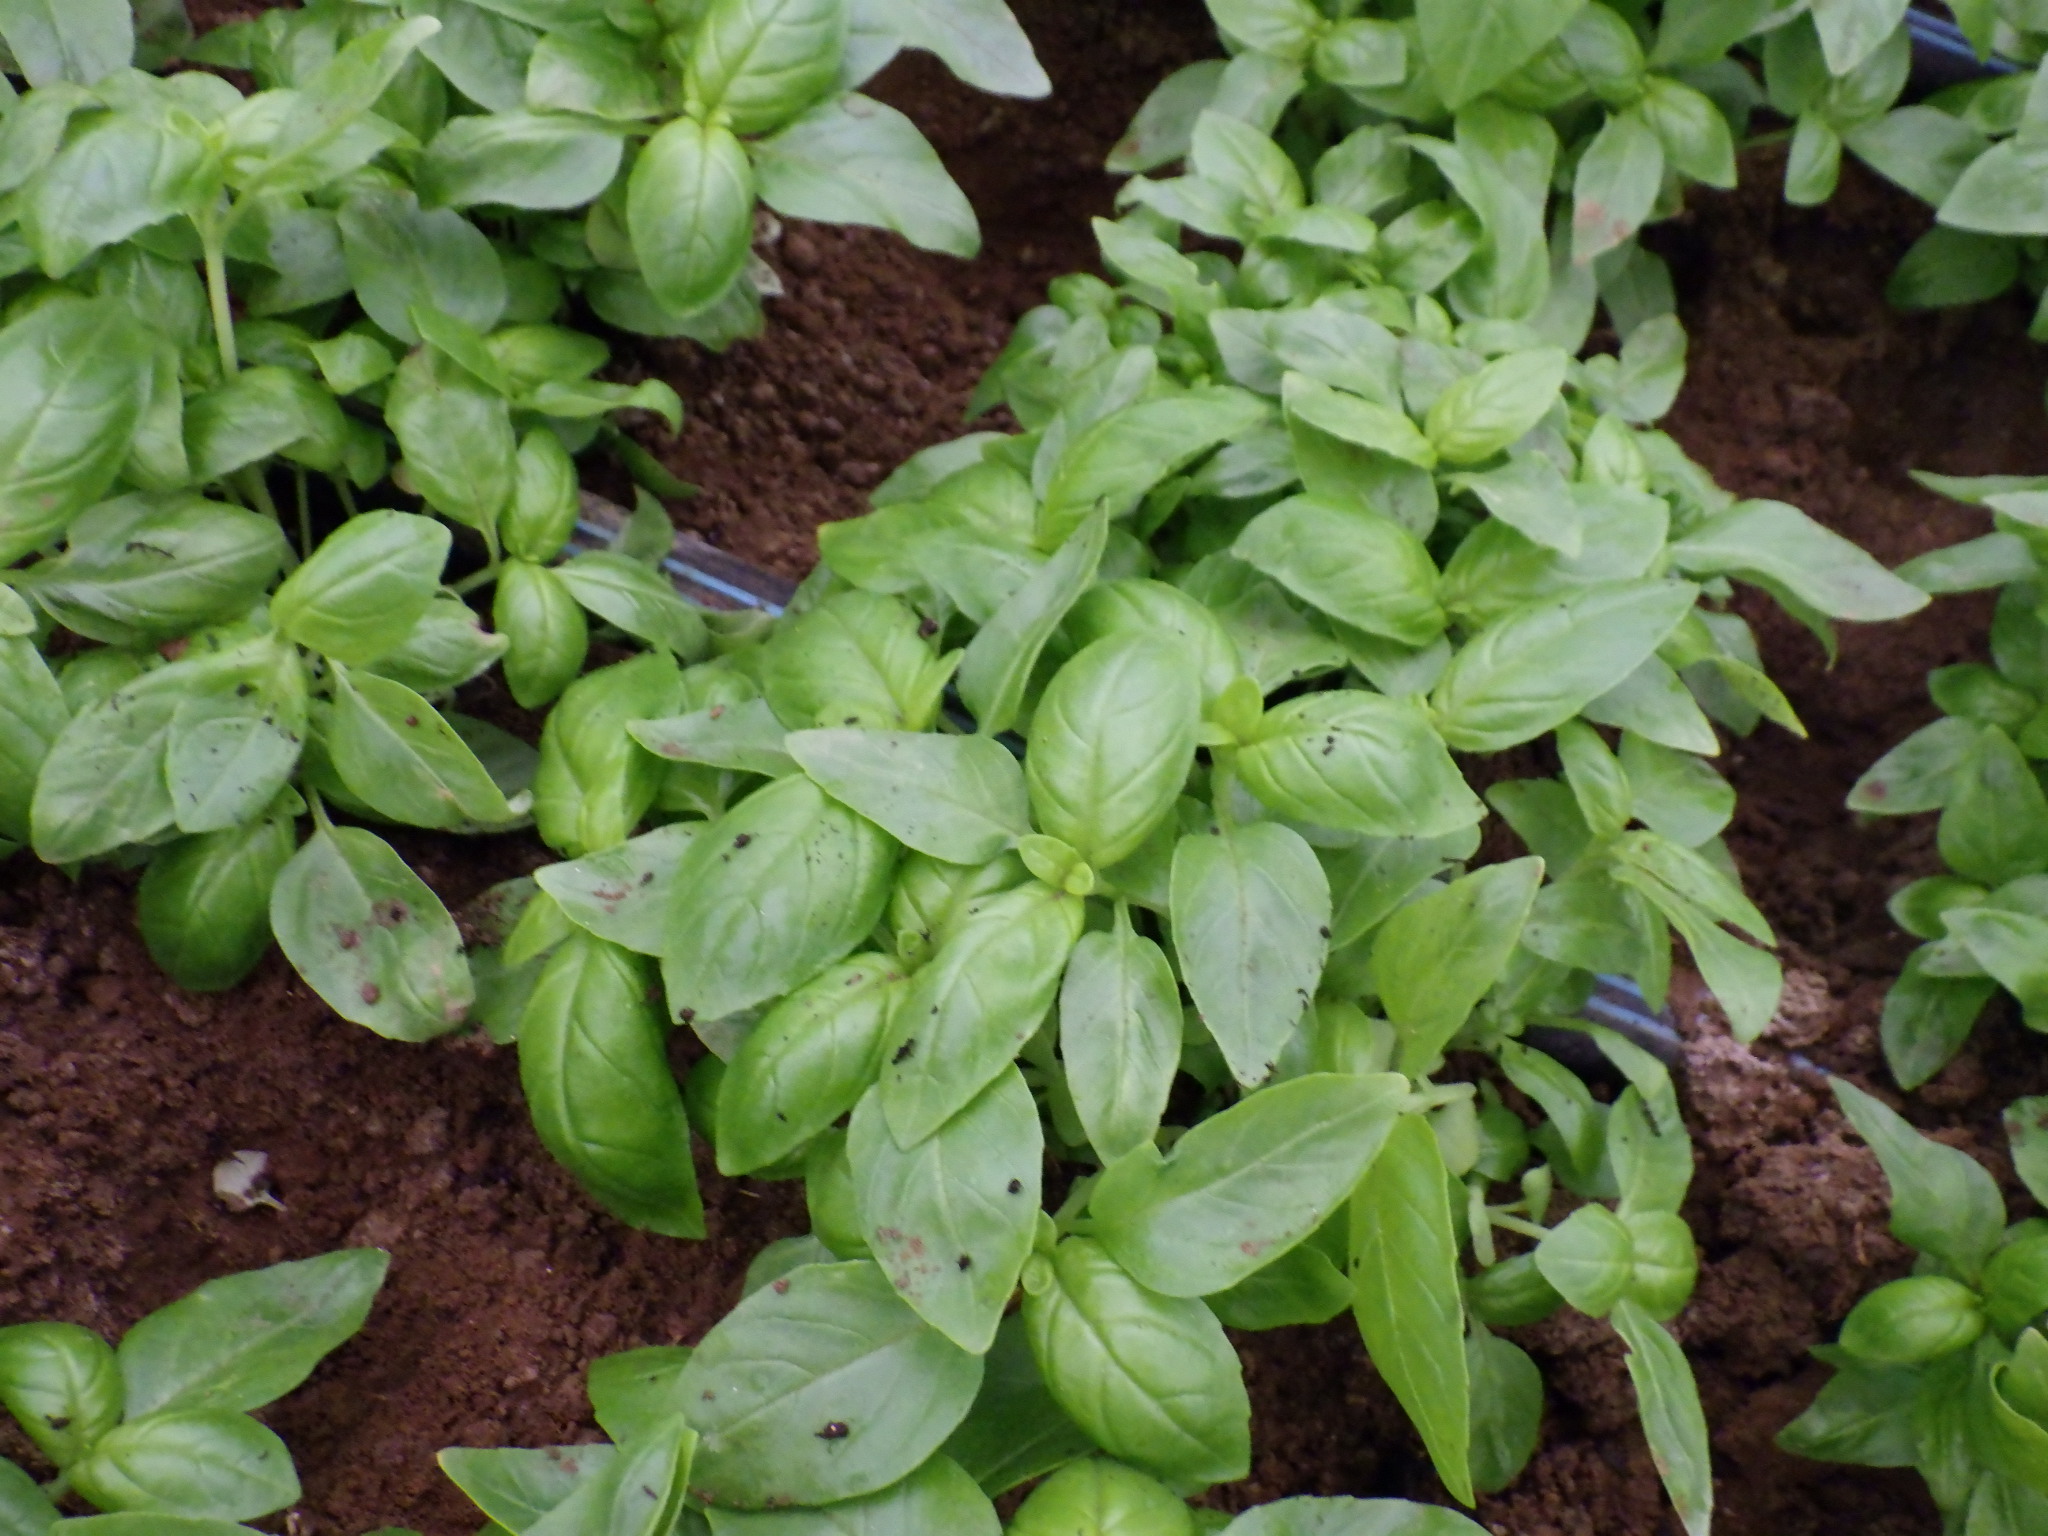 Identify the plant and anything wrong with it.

basil, healthy
